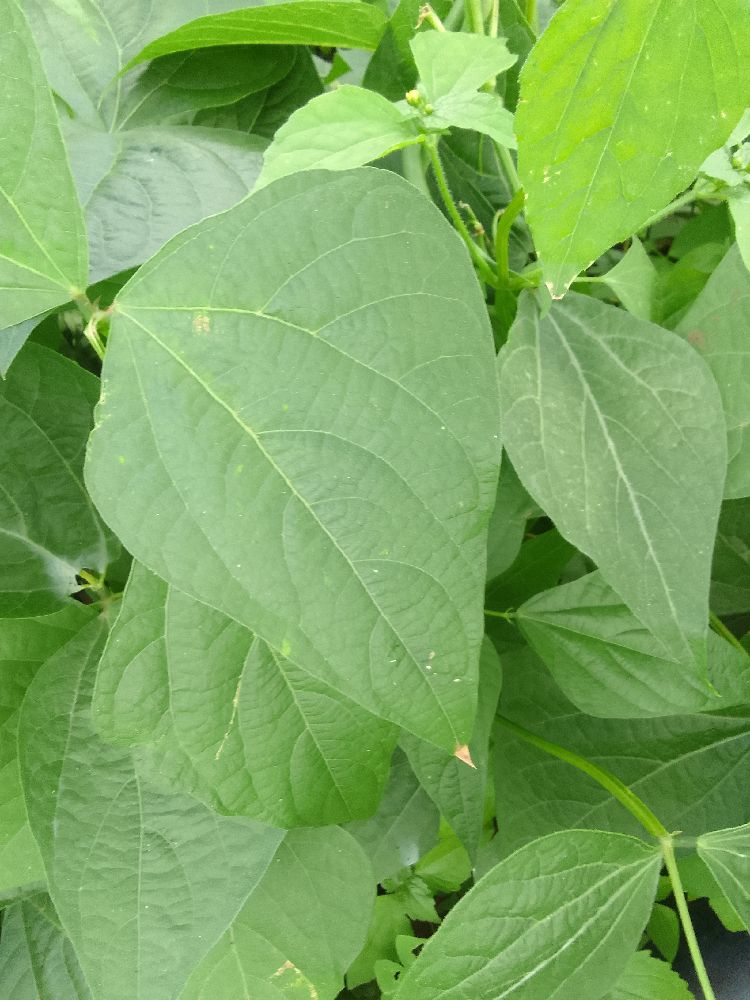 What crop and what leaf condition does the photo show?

common bean, healthy
